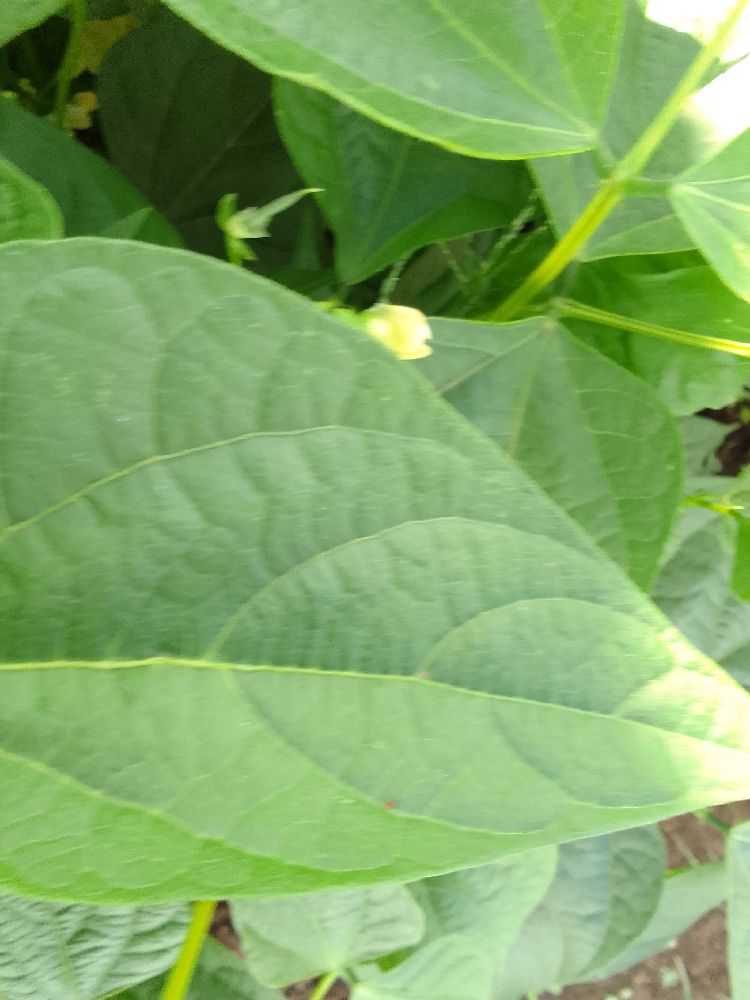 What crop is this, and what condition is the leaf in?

common bean, healthy
